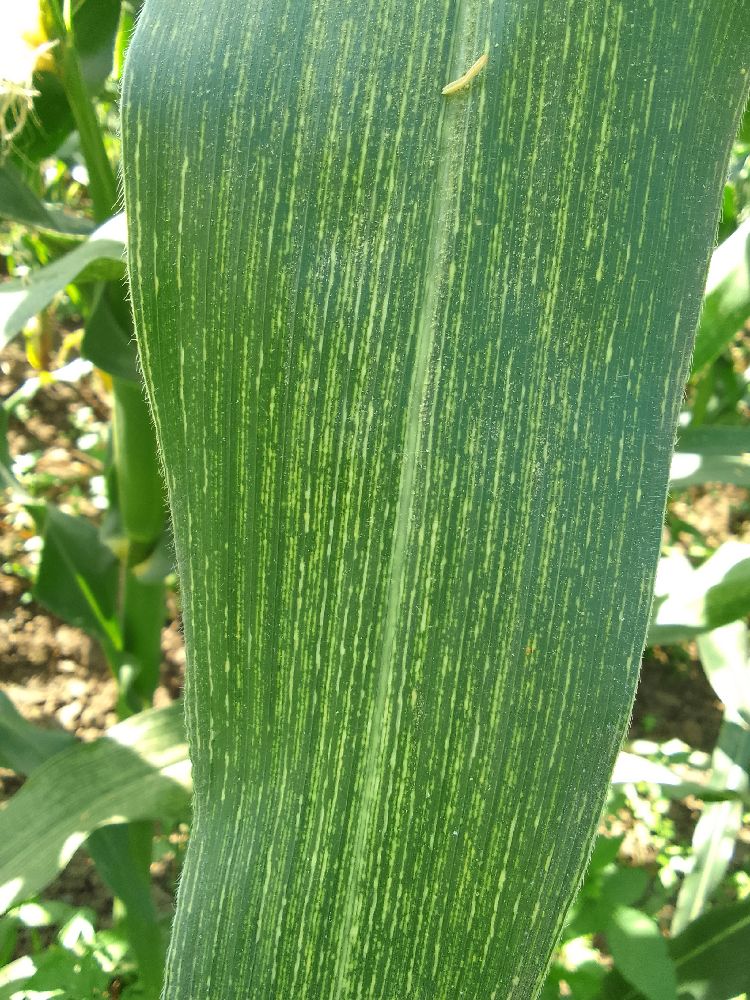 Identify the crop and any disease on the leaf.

maize, maize streak virus
